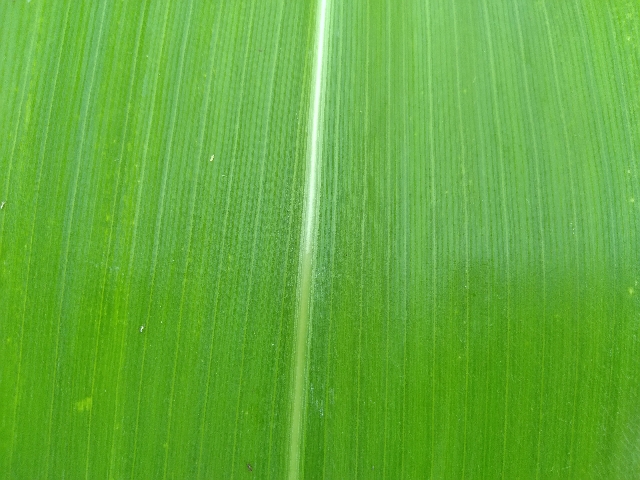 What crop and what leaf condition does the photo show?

maize, healthy
